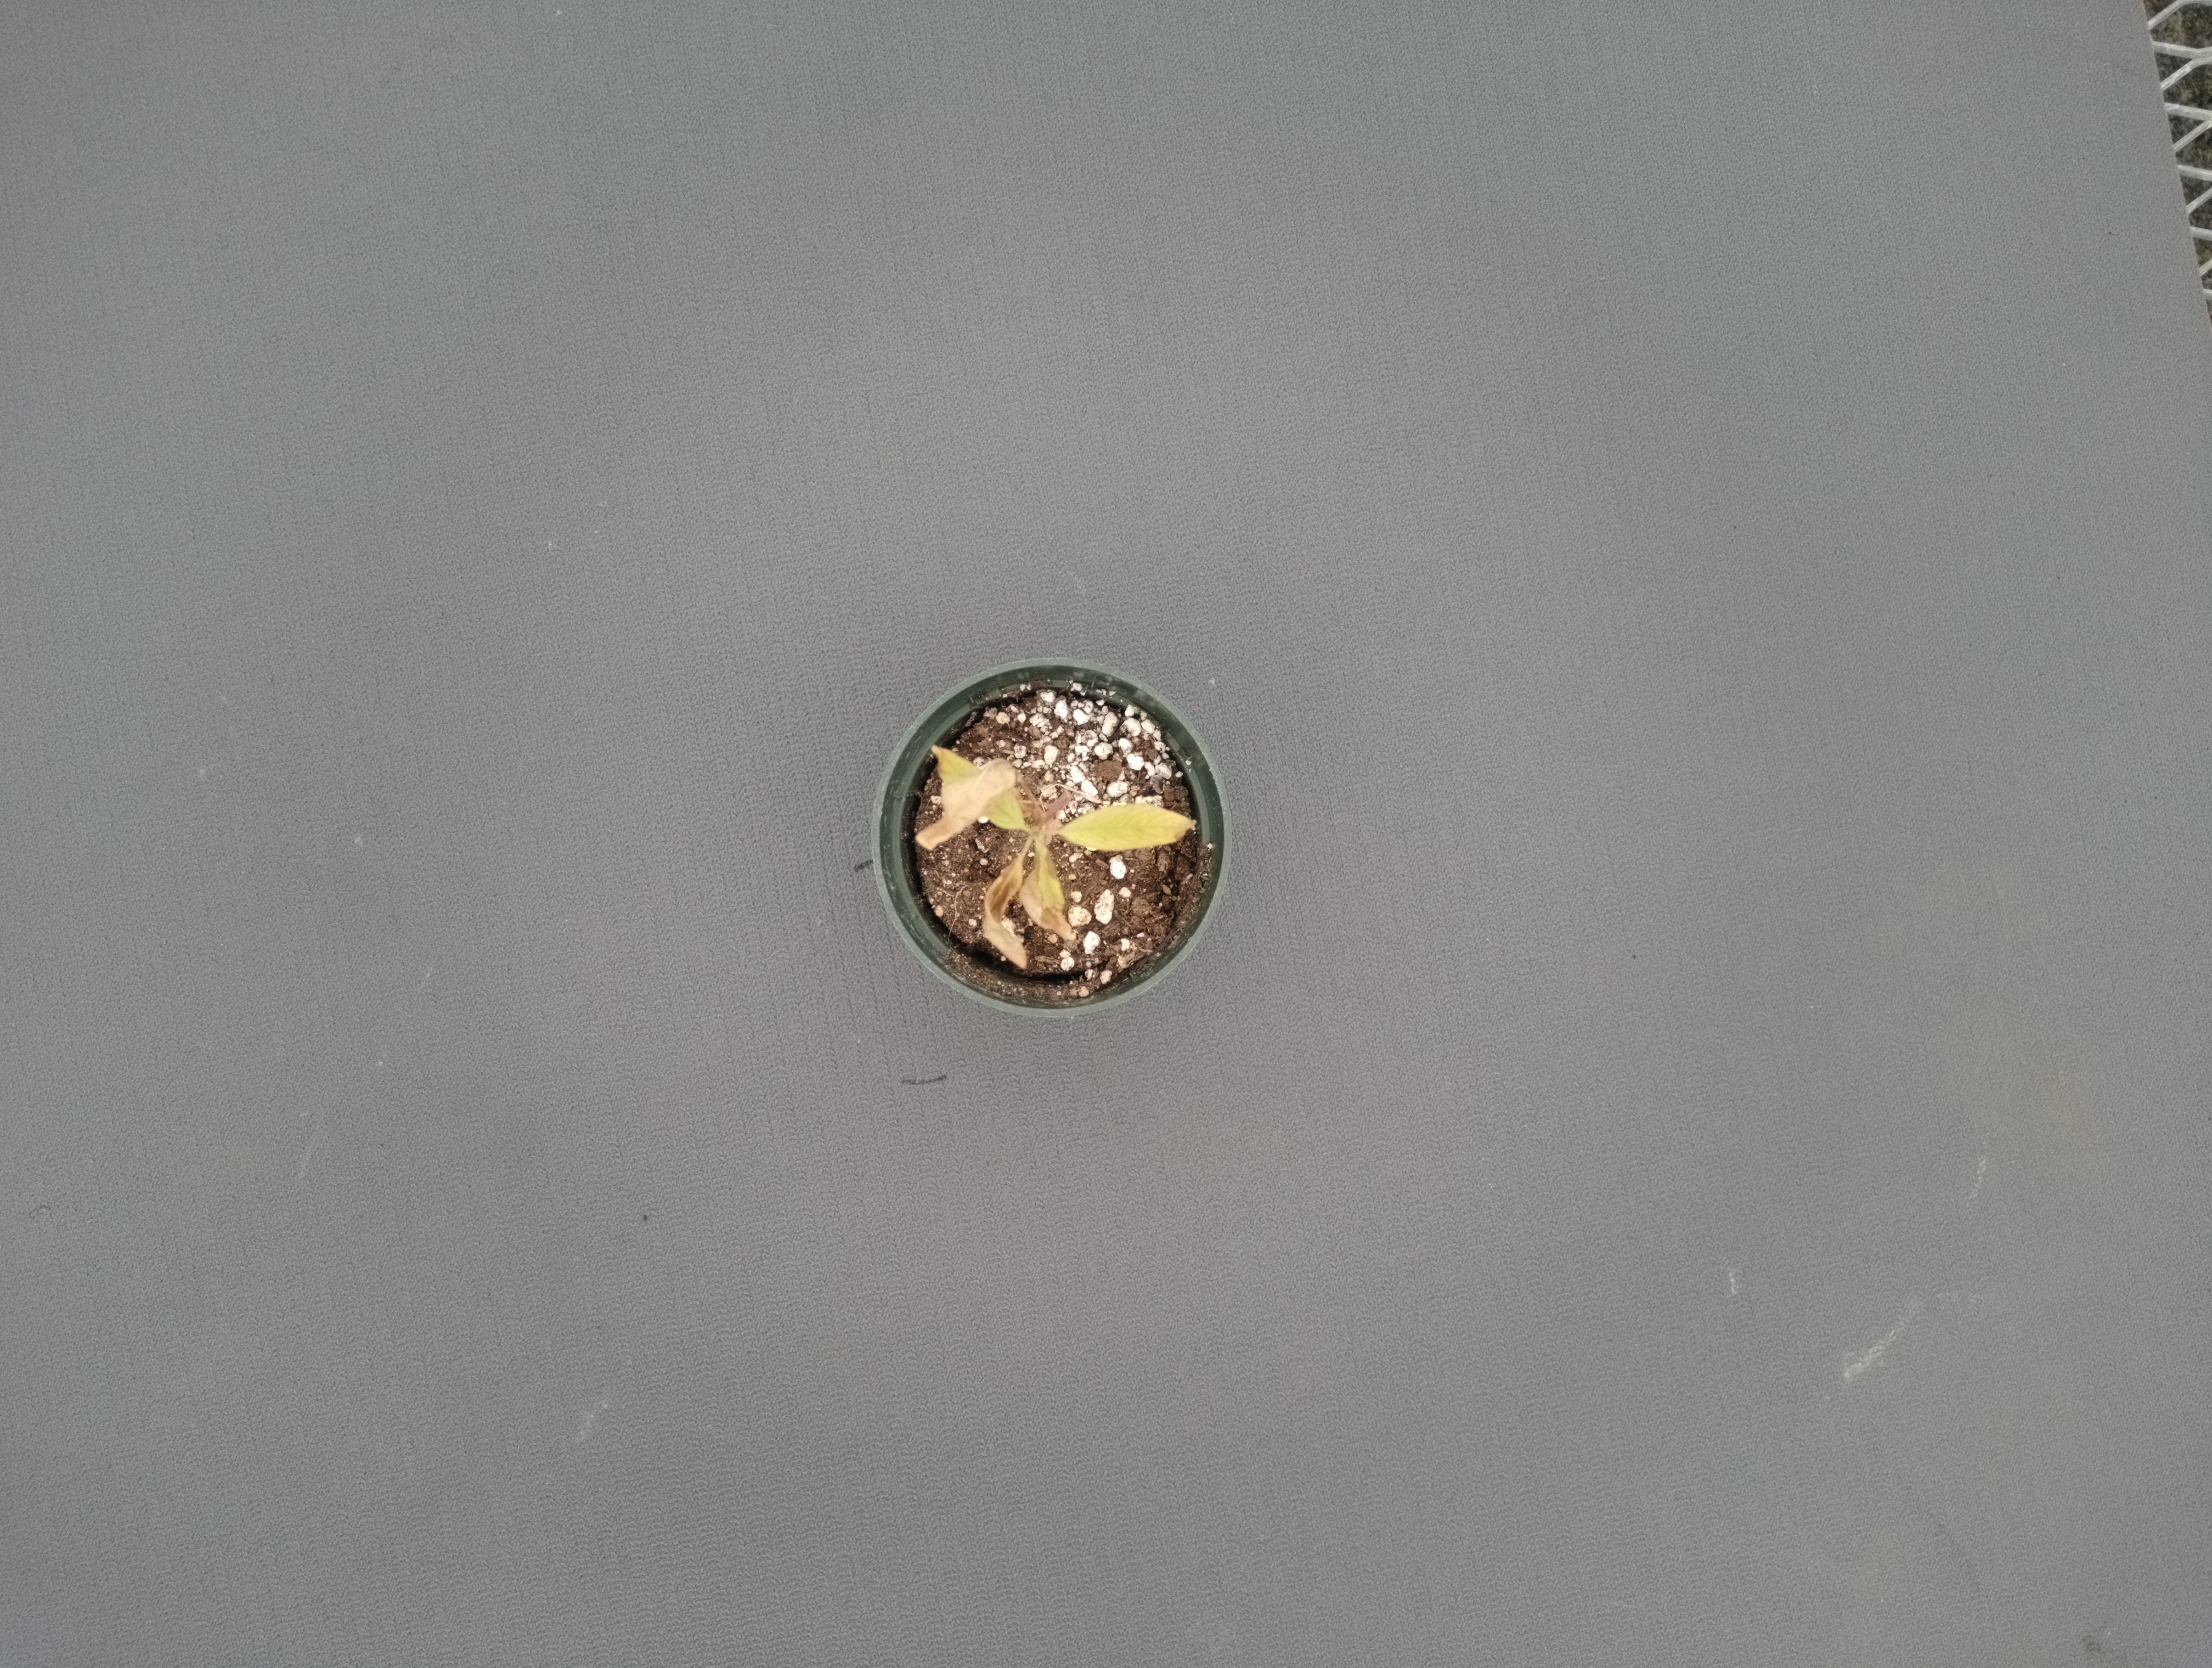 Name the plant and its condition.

waterhemp, necrosis only
